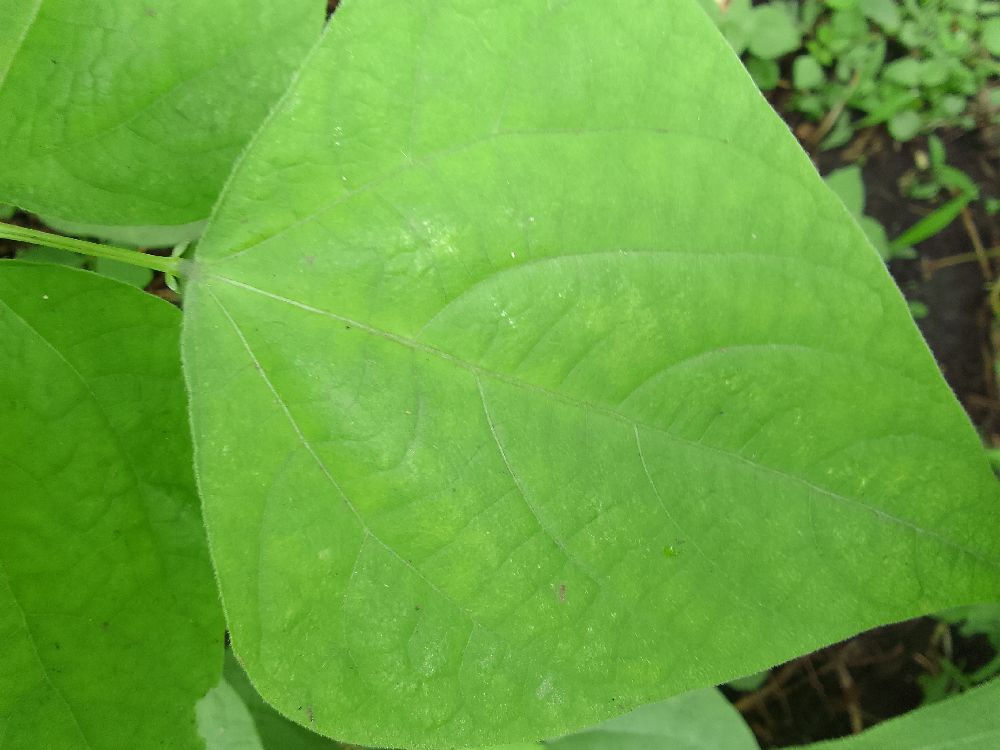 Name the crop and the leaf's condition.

common bean, healthy
